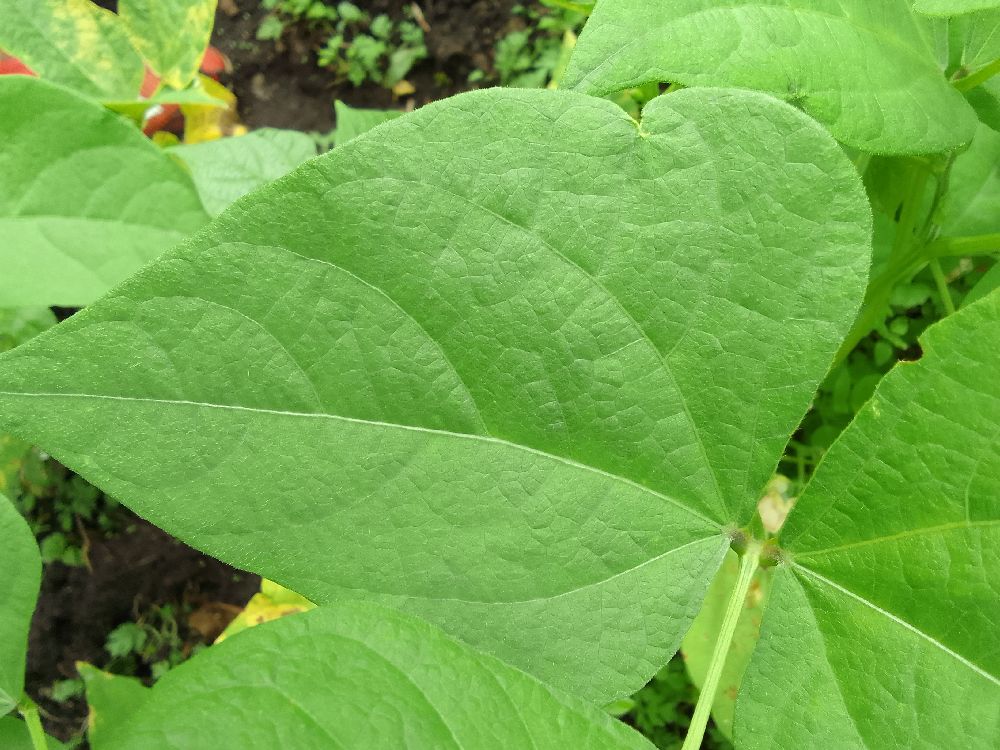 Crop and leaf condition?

common bean, healthy
